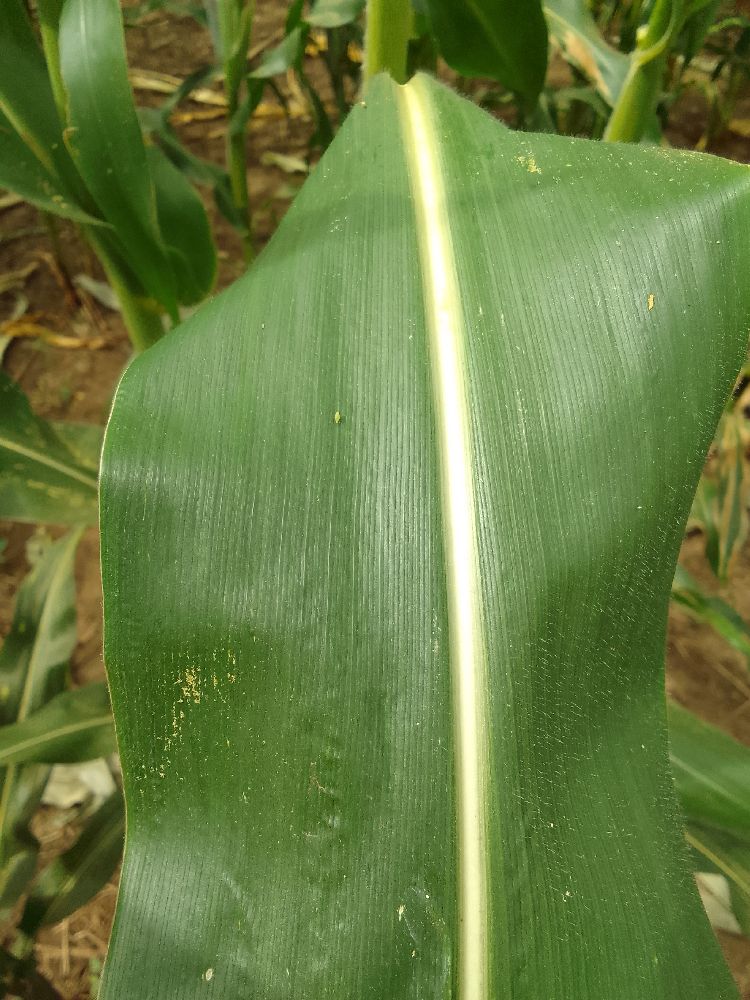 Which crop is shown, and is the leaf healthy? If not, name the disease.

maize, healthy
